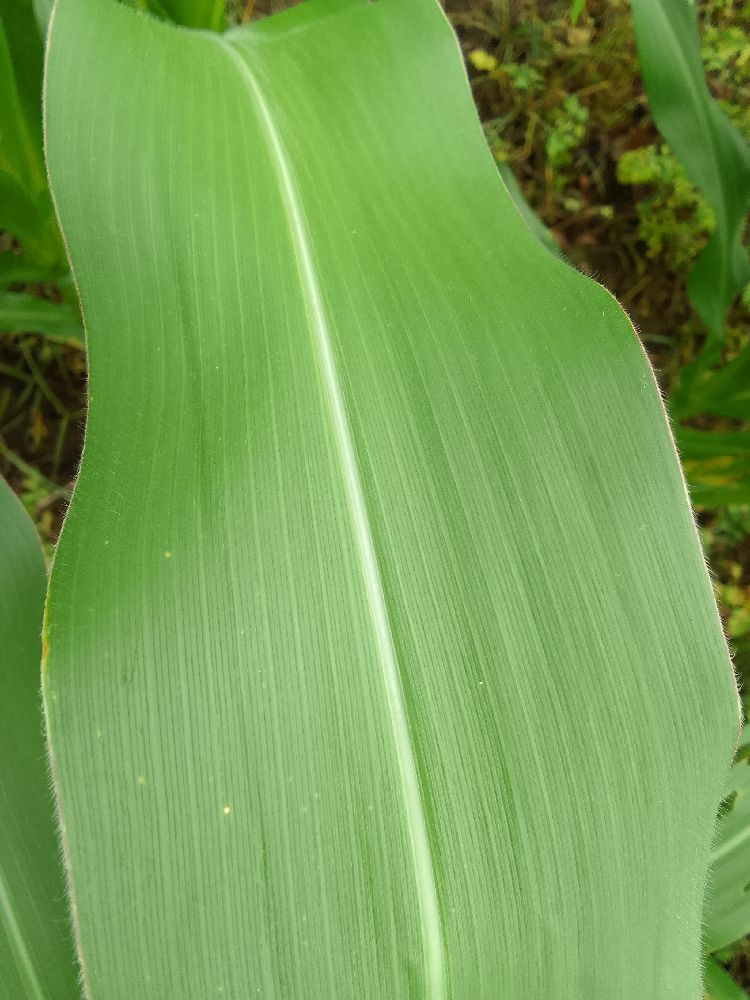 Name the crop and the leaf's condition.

maize, healthy
